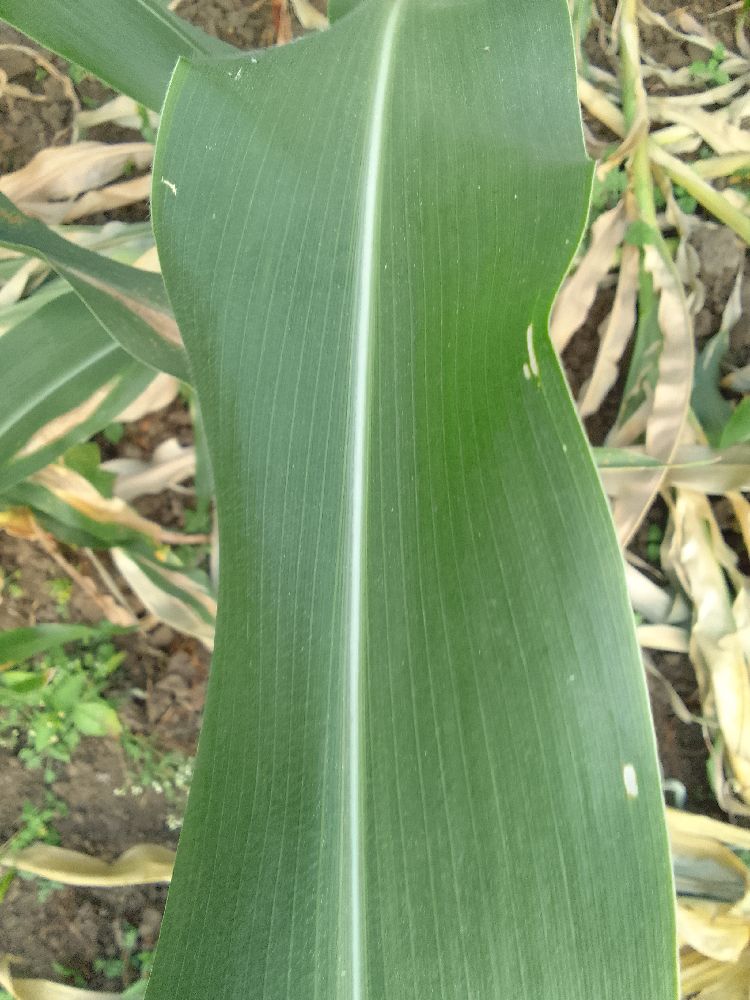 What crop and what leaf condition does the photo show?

maize, healthy
